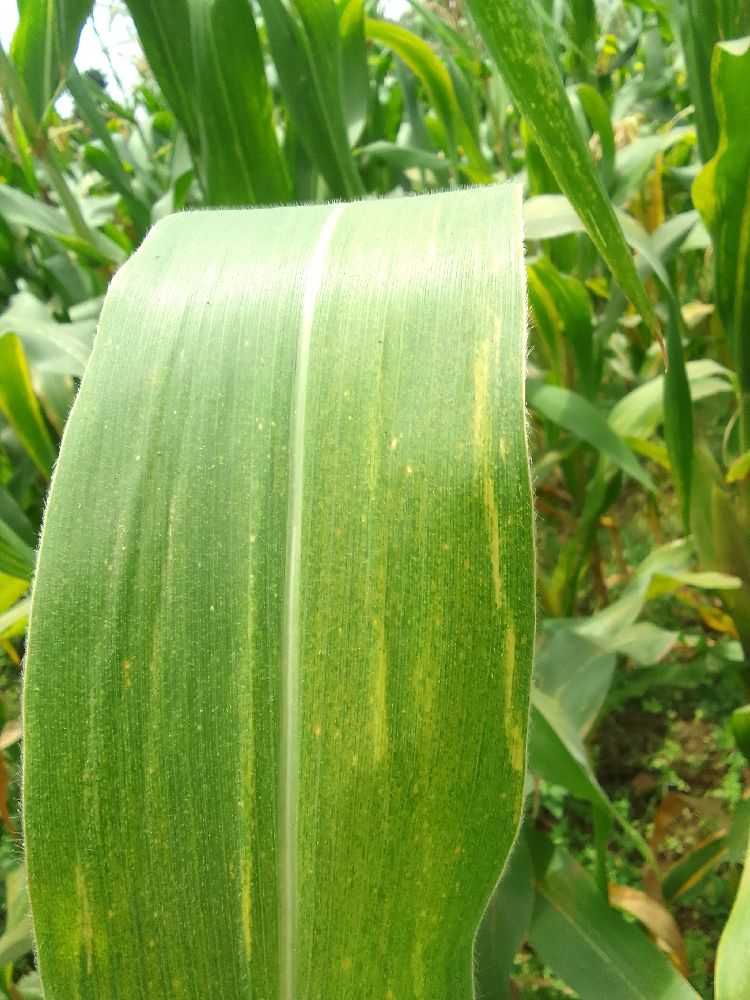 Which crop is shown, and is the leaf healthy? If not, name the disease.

maize, maize lethal necrosis
